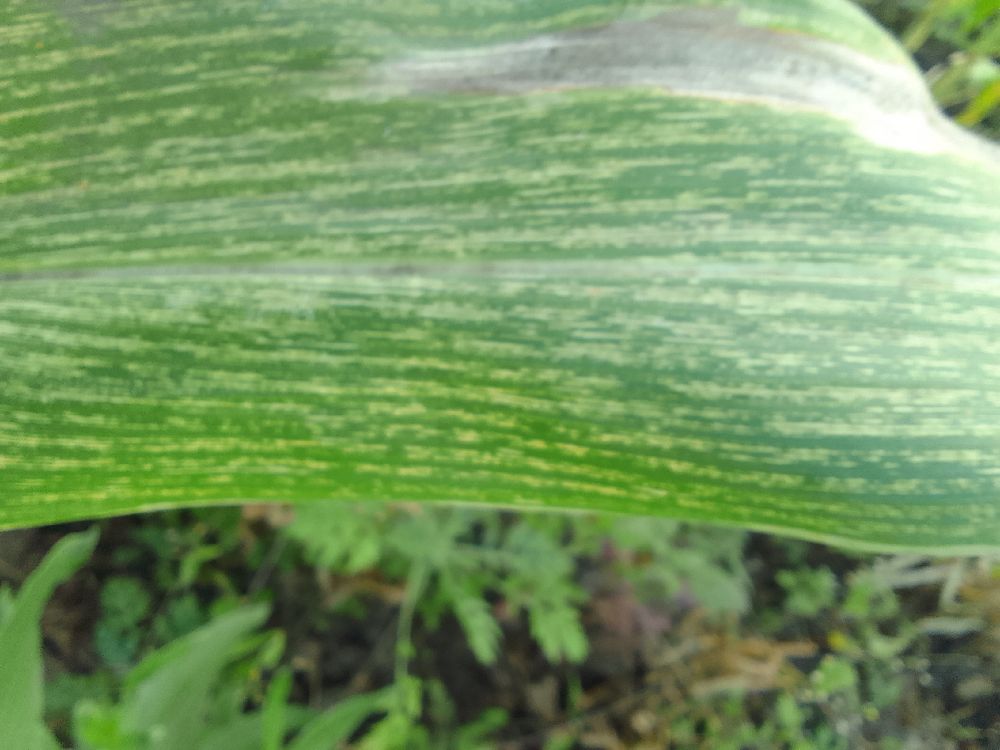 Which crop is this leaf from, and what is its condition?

maize, maize streak virus
